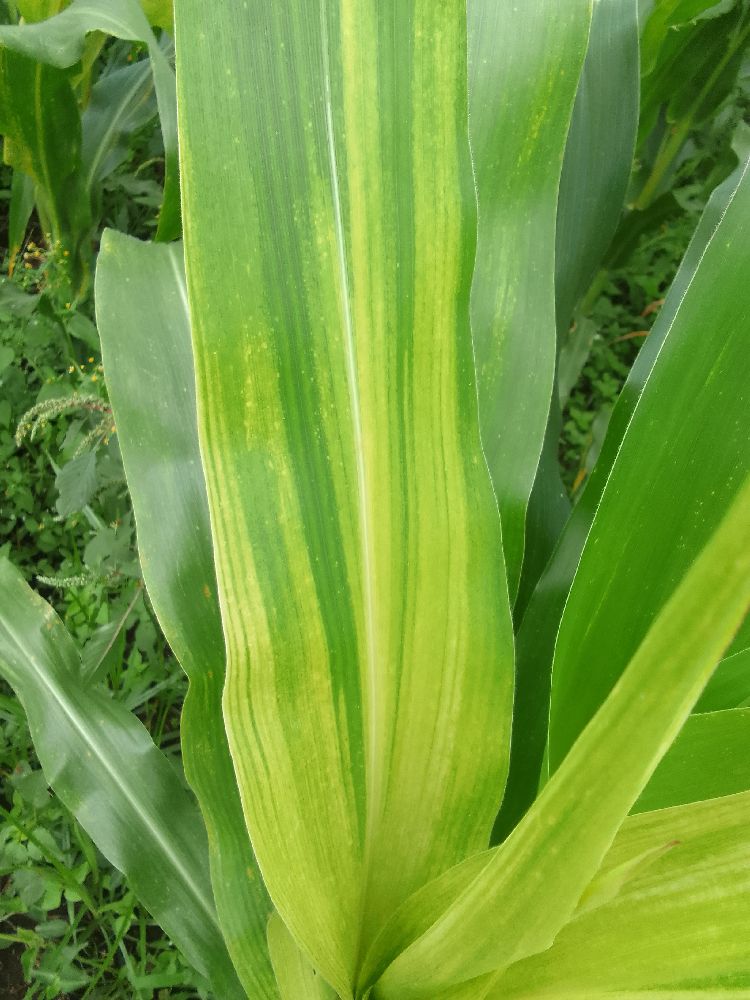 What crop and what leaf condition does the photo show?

maize, maize streak virus
